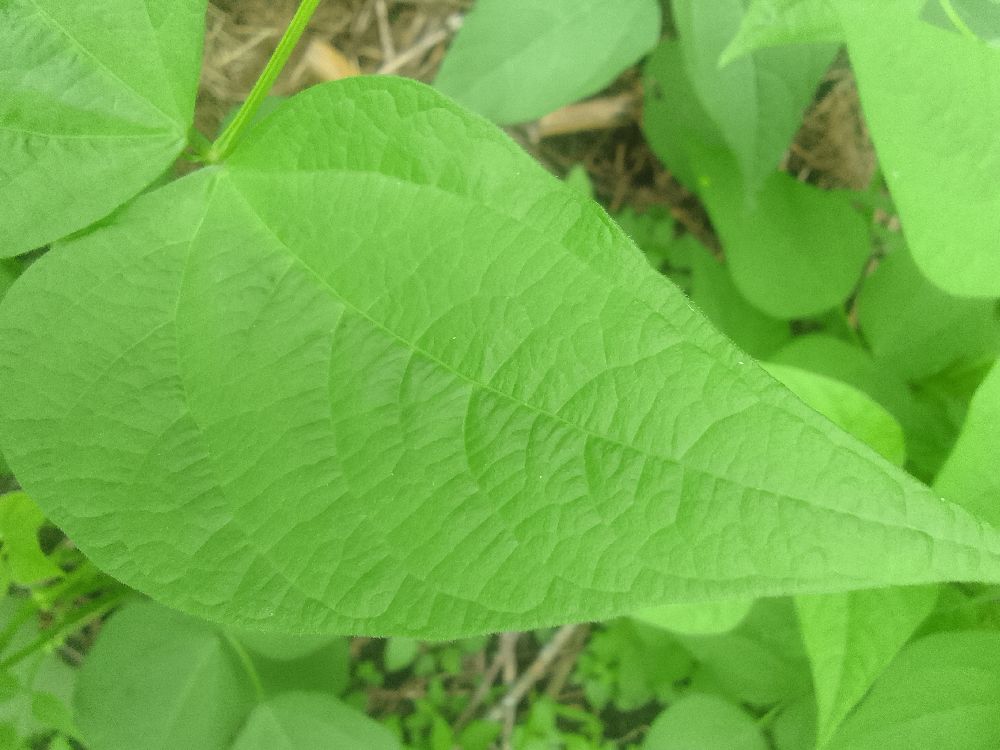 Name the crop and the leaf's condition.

common bean, healthy
